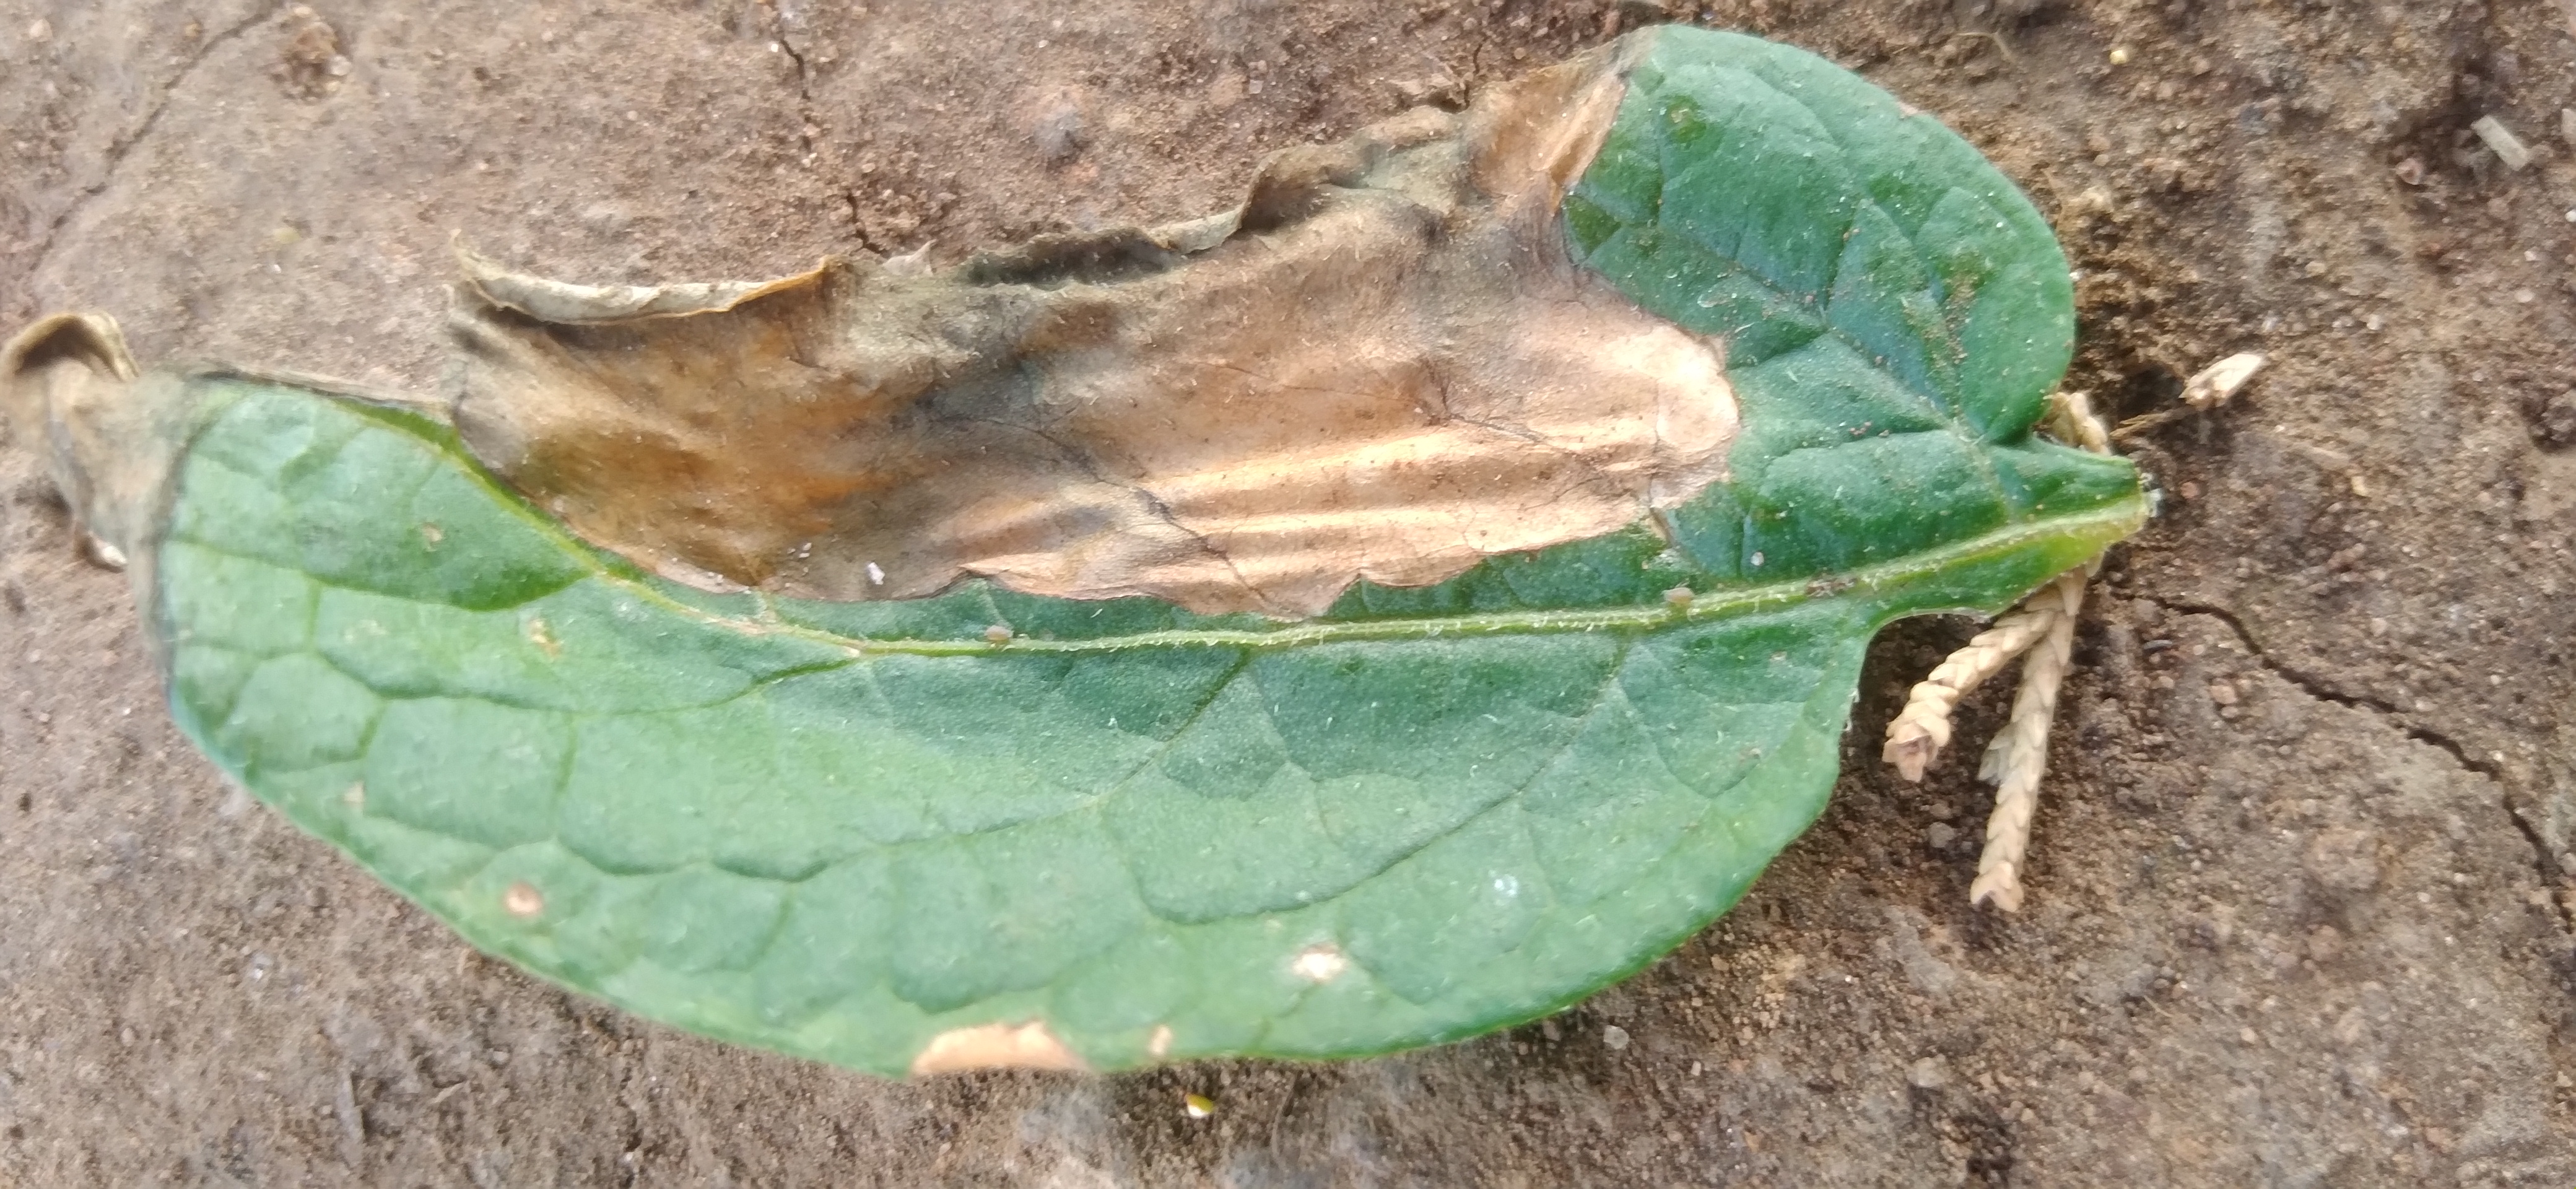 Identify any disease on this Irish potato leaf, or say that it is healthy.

early blight
